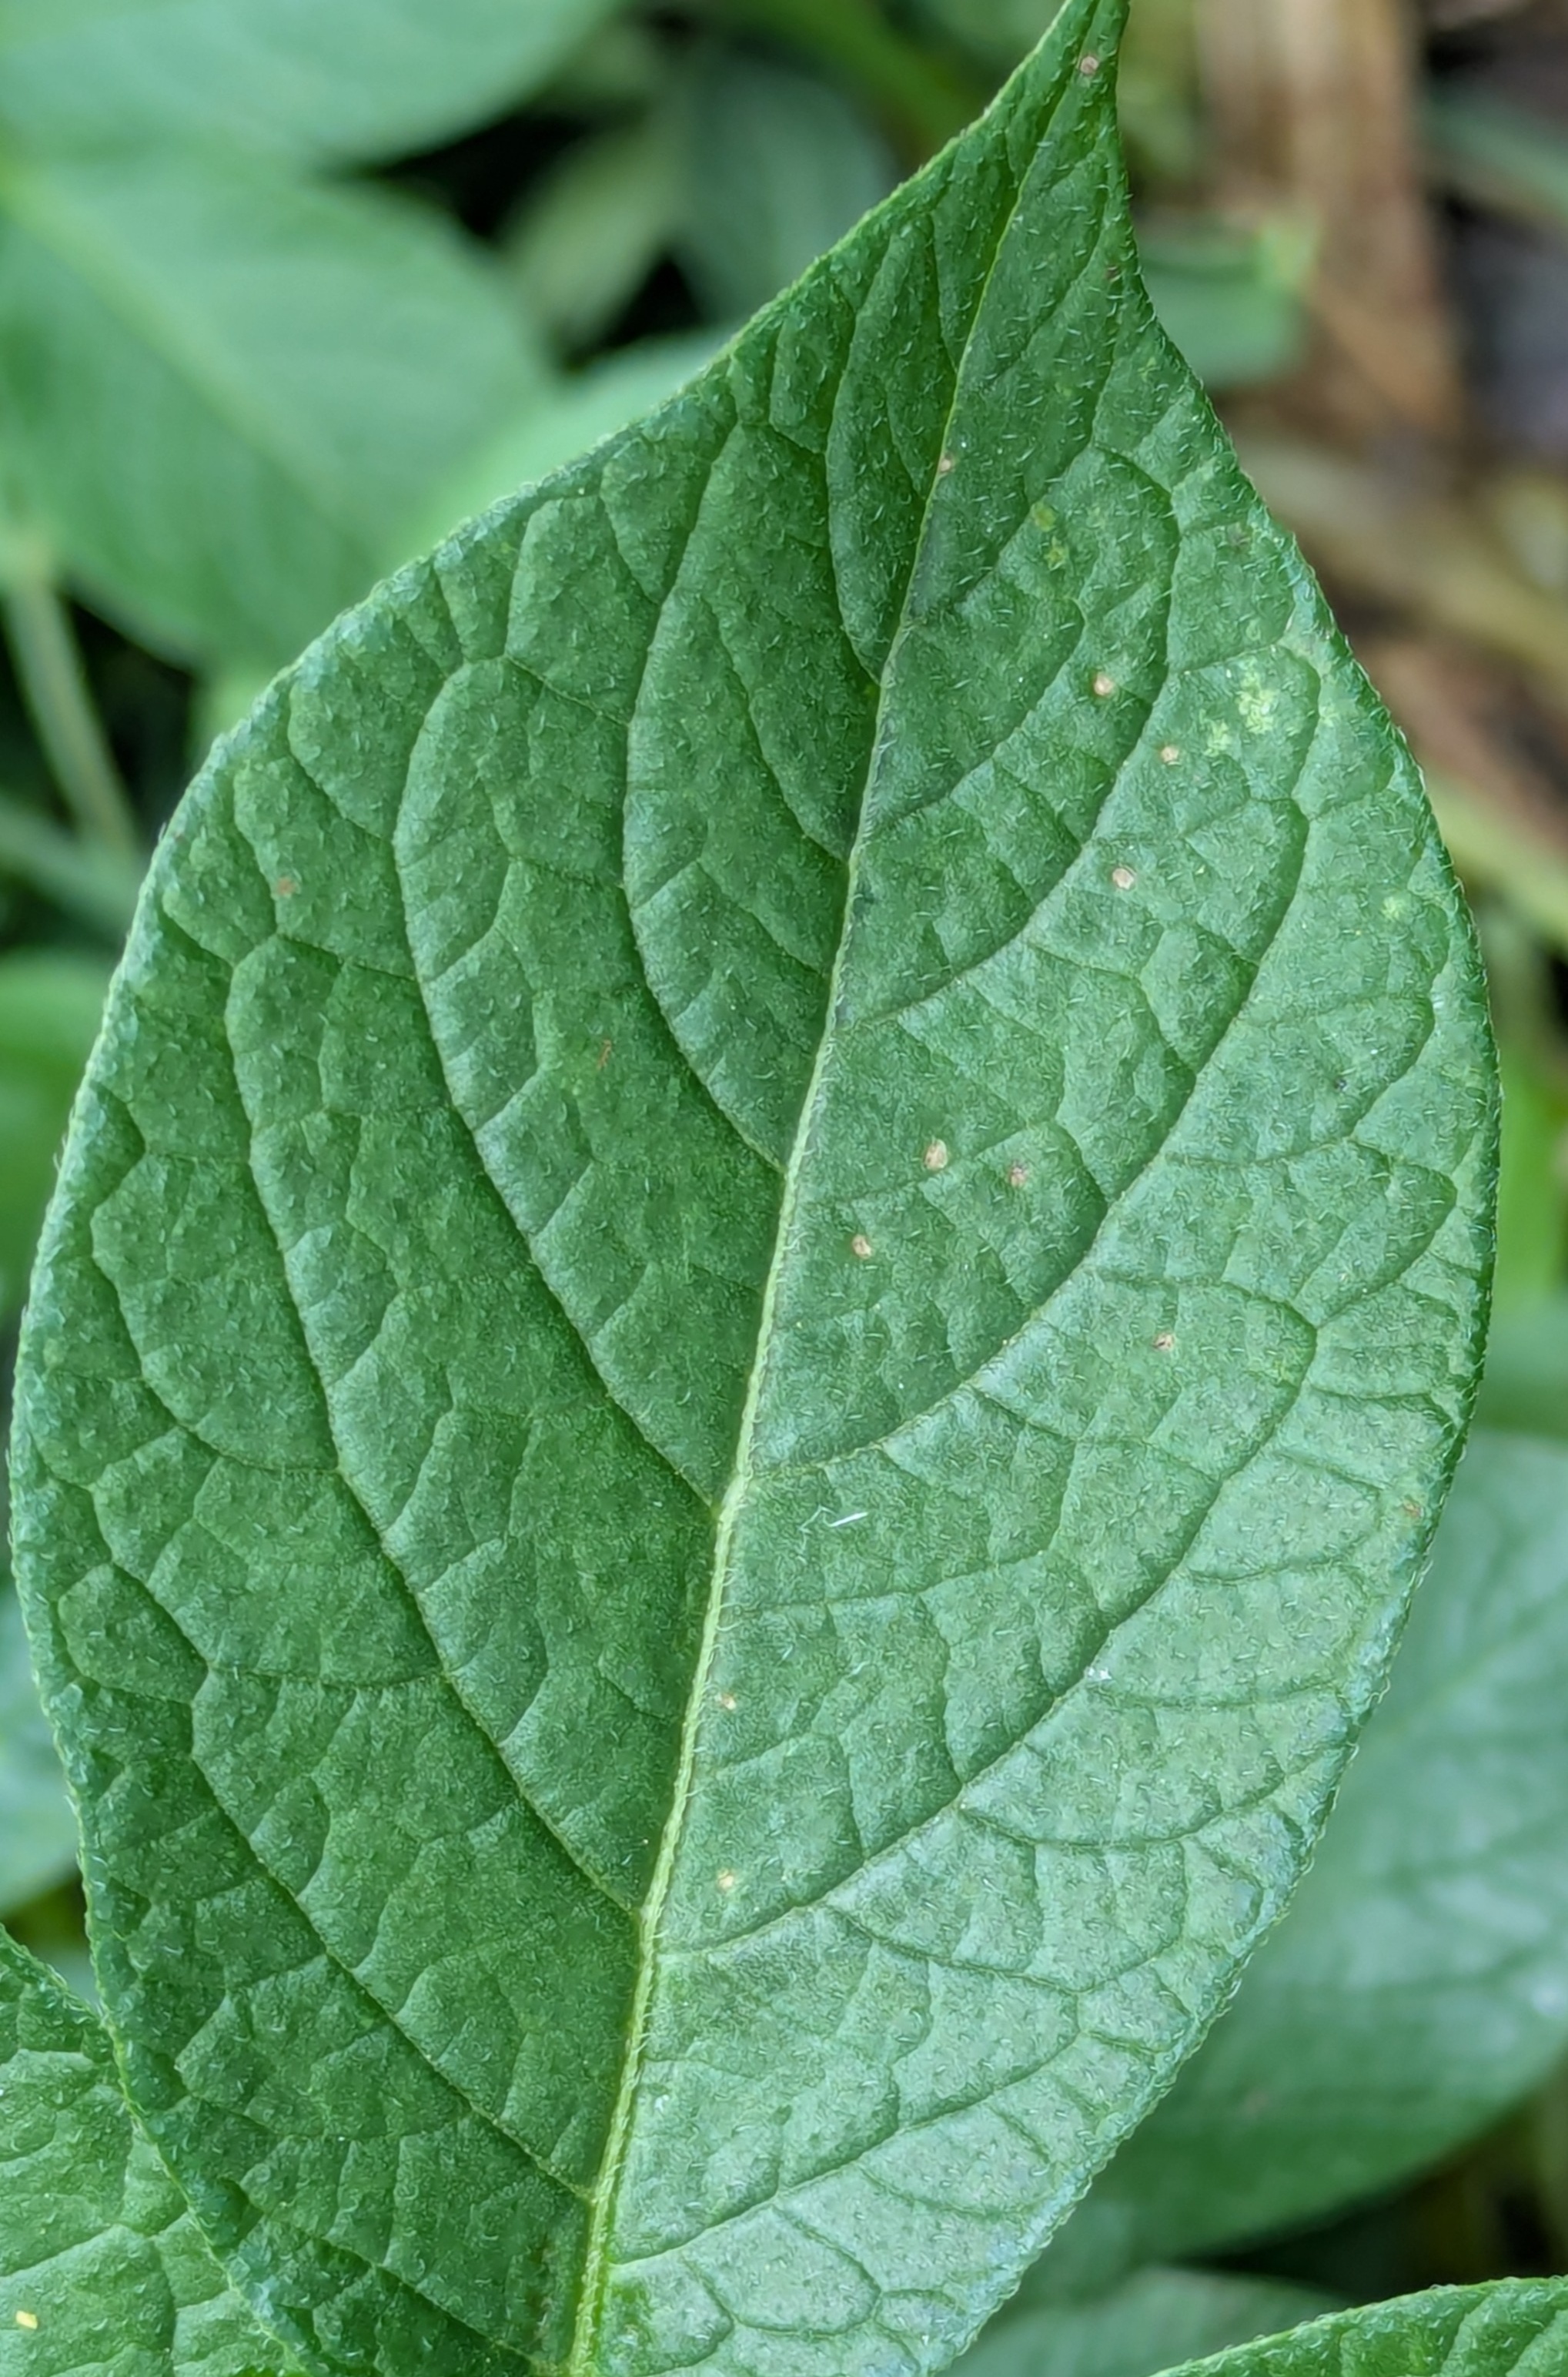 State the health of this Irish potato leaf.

healthy
